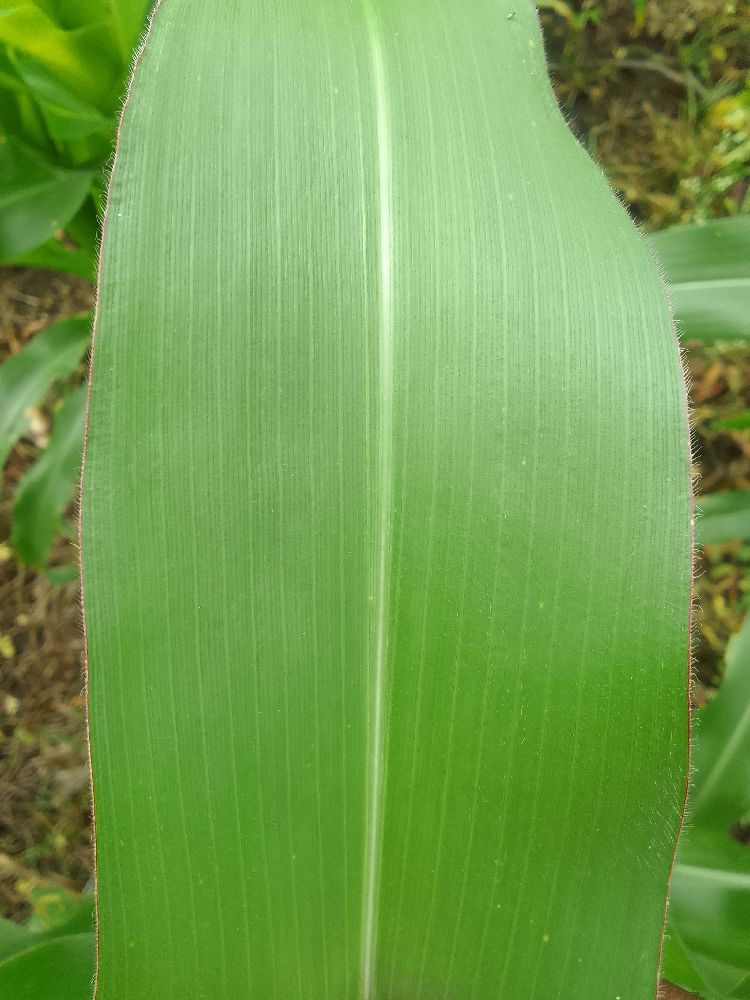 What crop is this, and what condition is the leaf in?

maize, healthy
